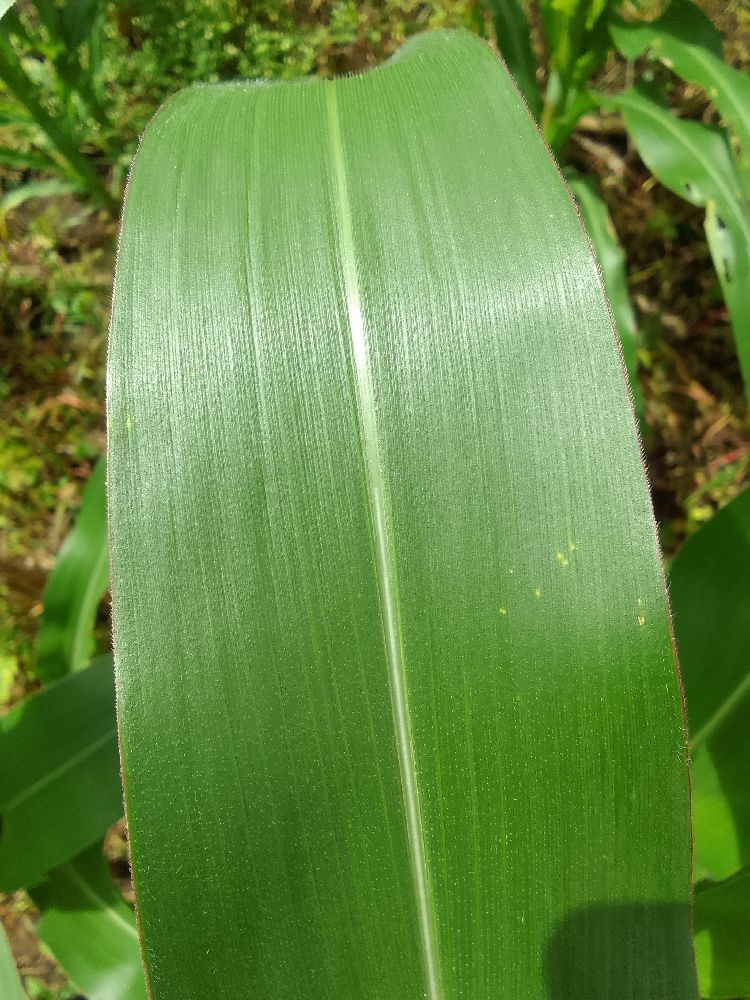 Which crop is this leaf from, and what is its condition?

maize, healthy
